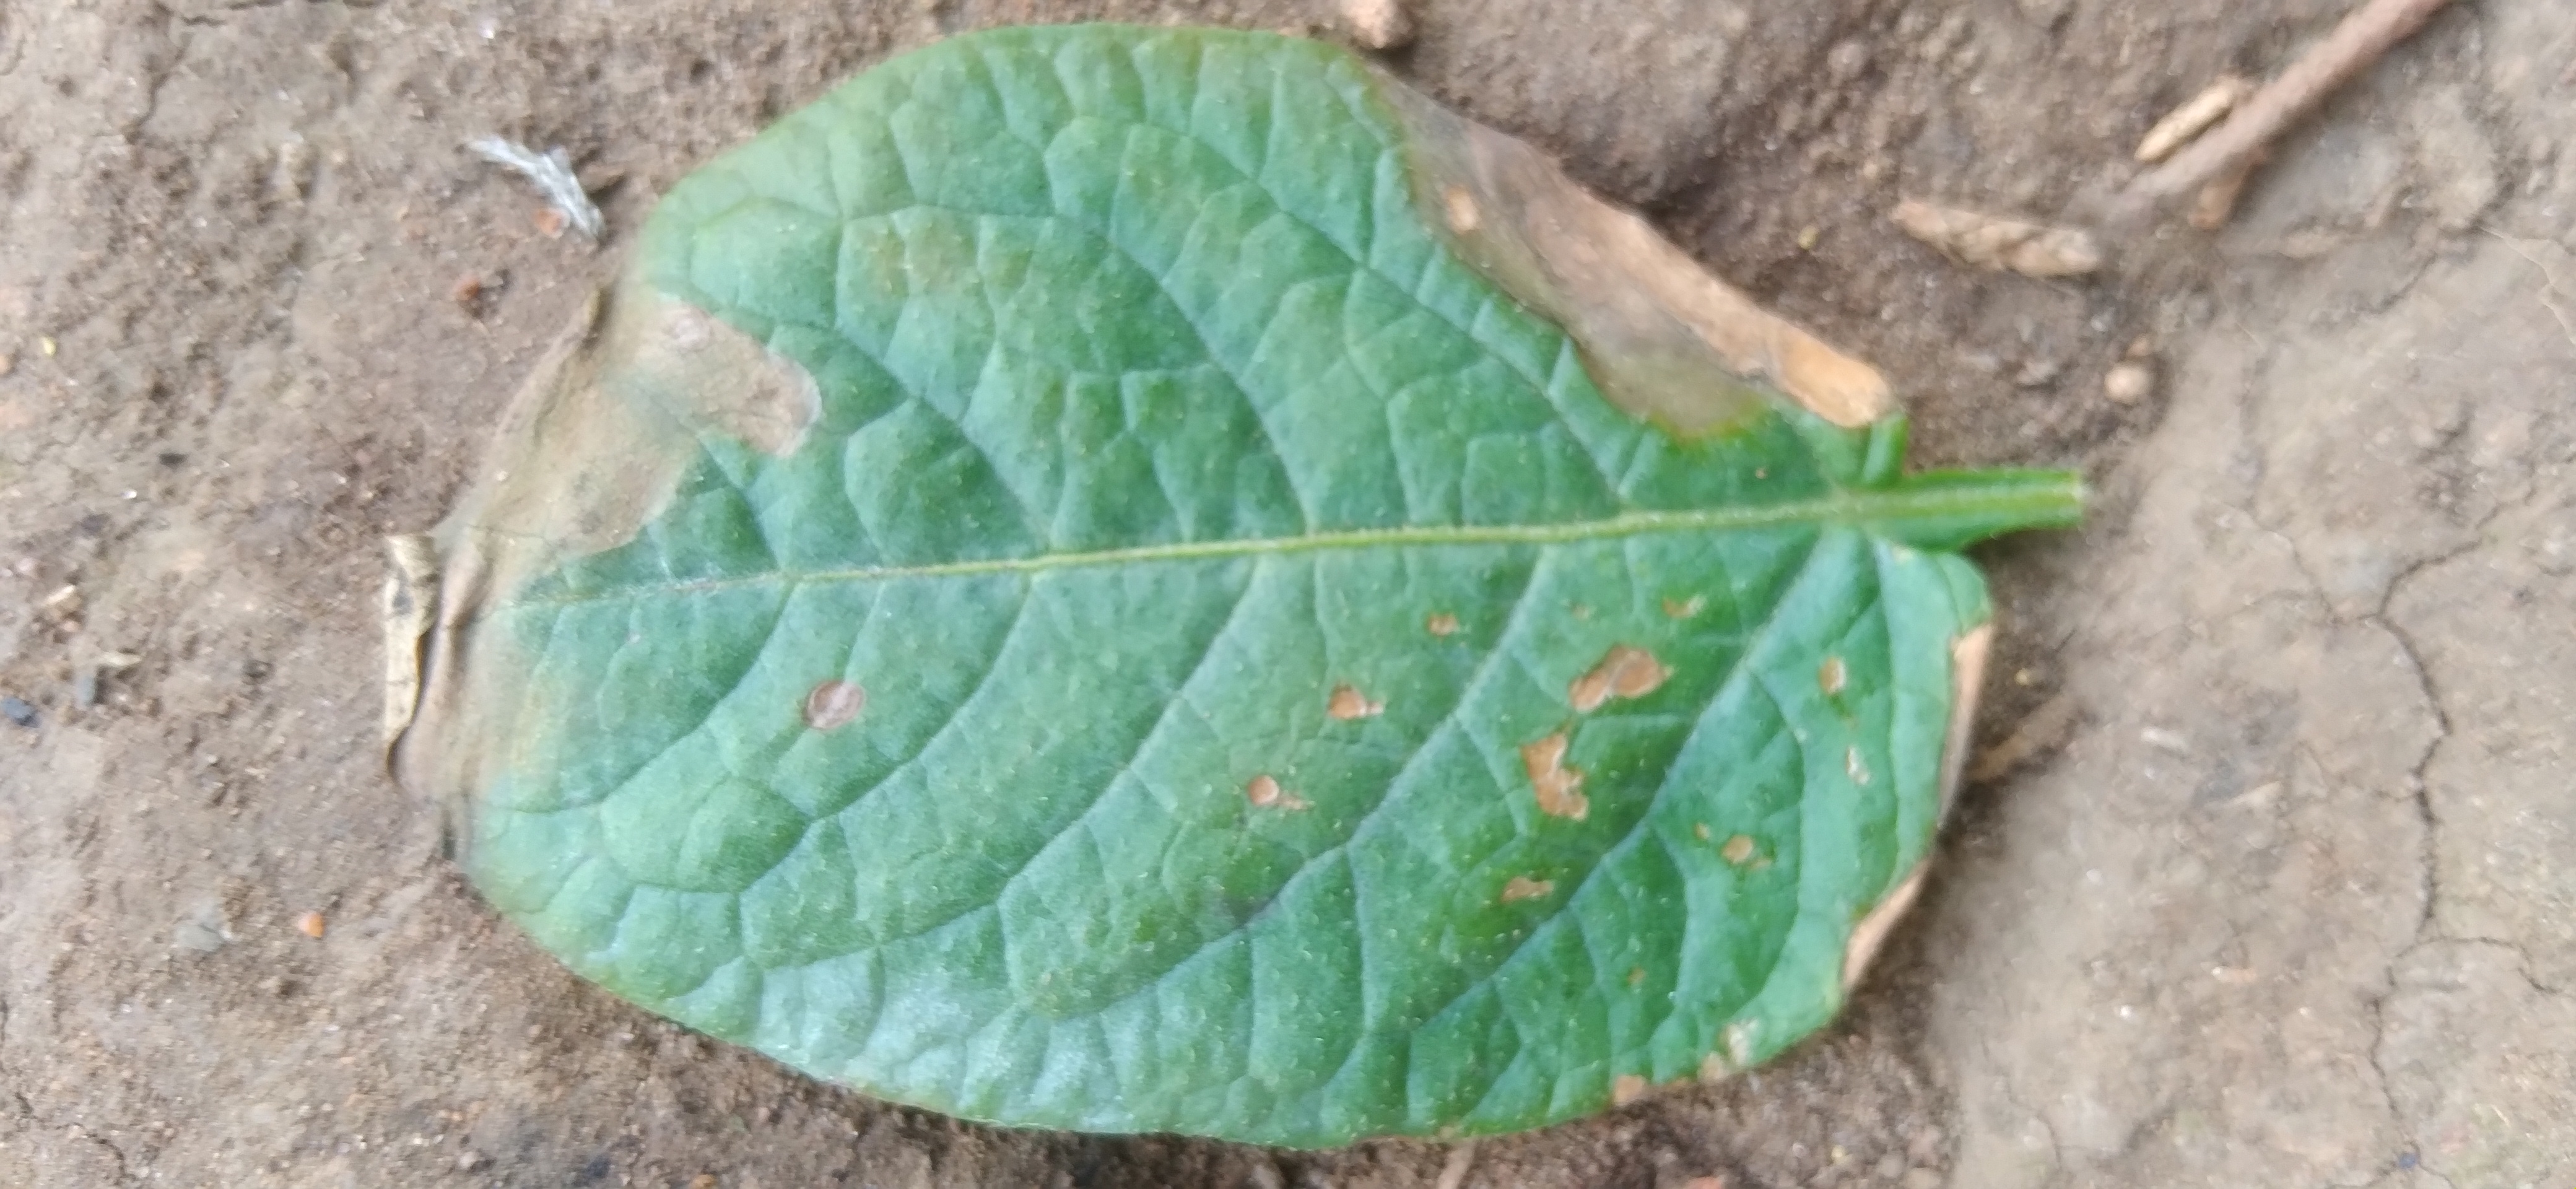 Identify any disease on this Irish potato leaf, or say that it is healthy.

early blight
